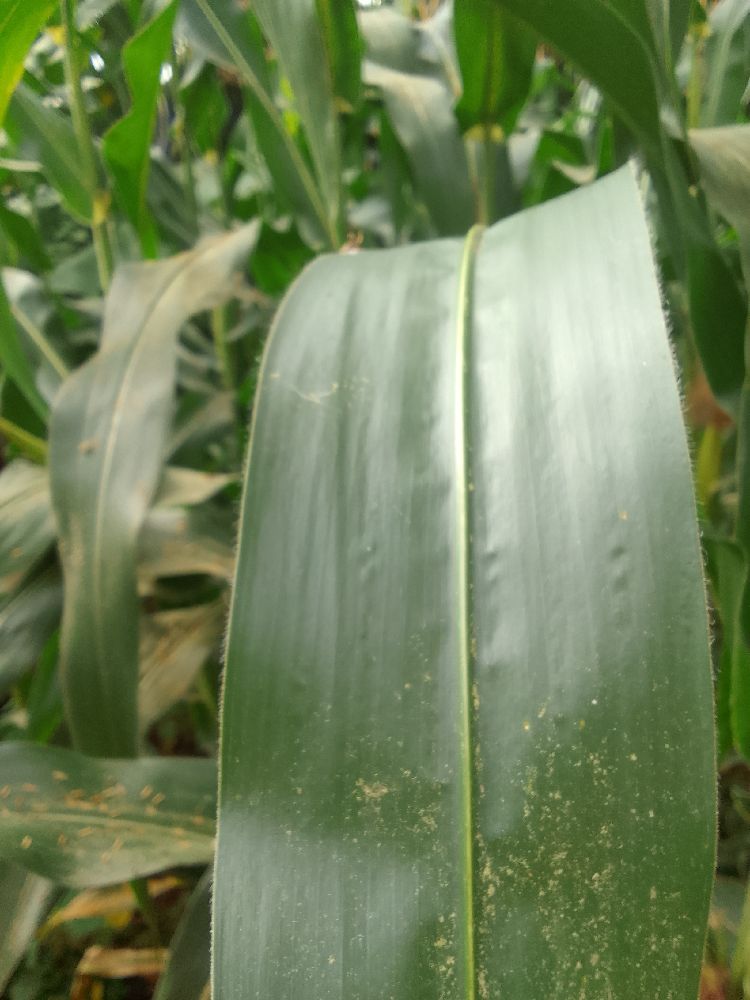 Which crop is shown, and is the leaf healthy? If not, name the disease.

maize, healthy
